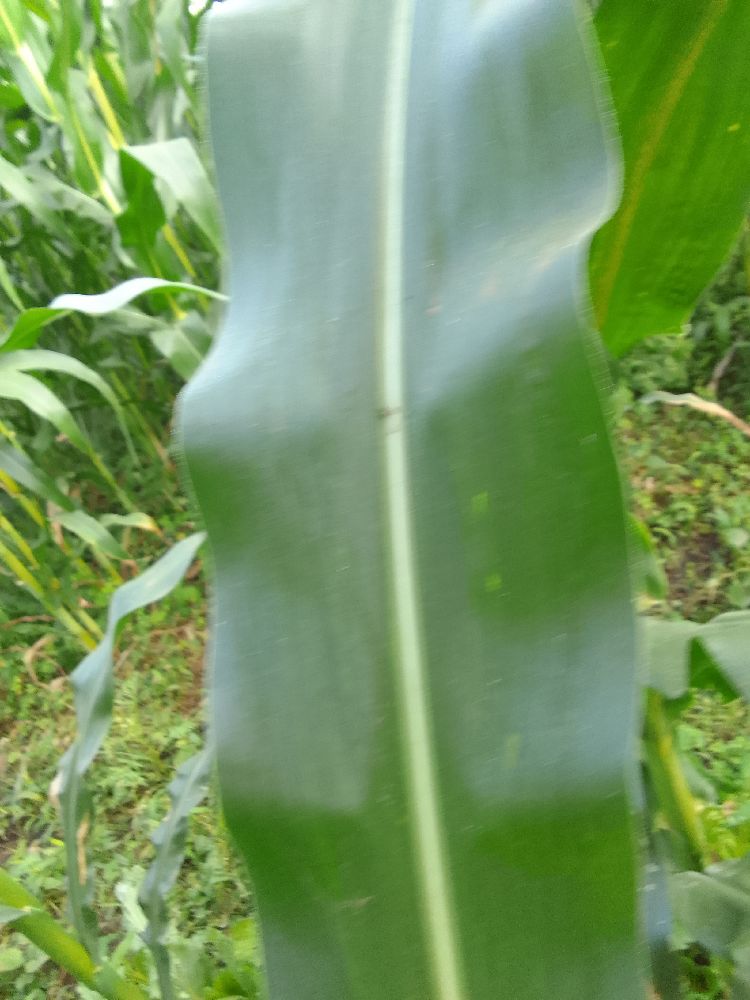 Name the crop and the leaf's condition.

maize, healthy
